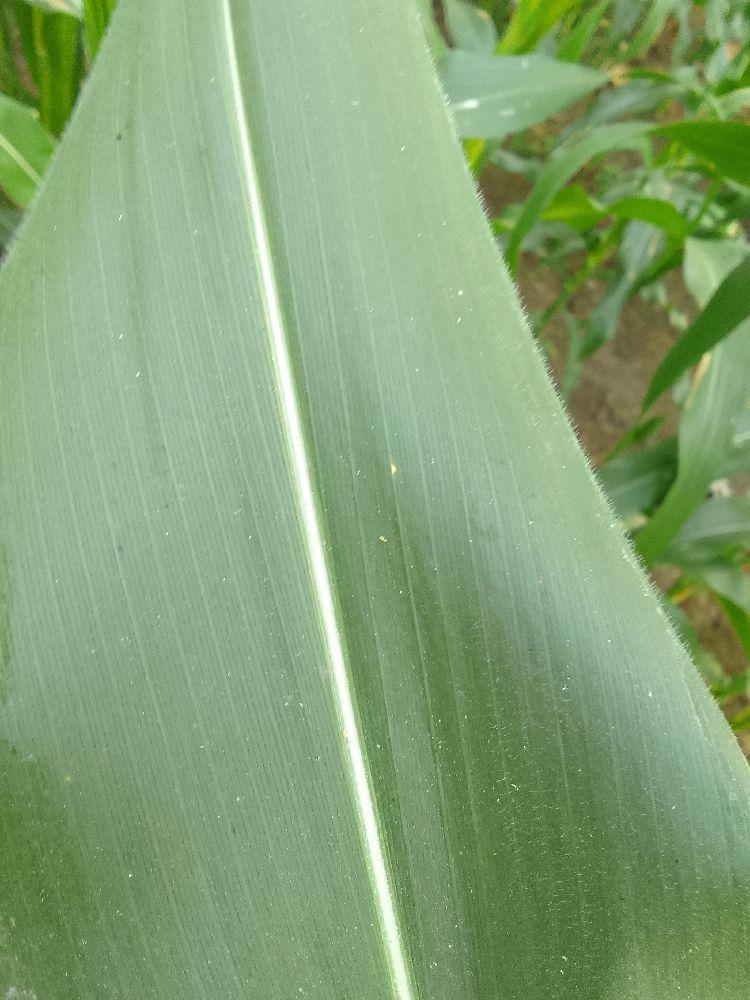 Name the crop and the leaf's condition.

maize, healthy
